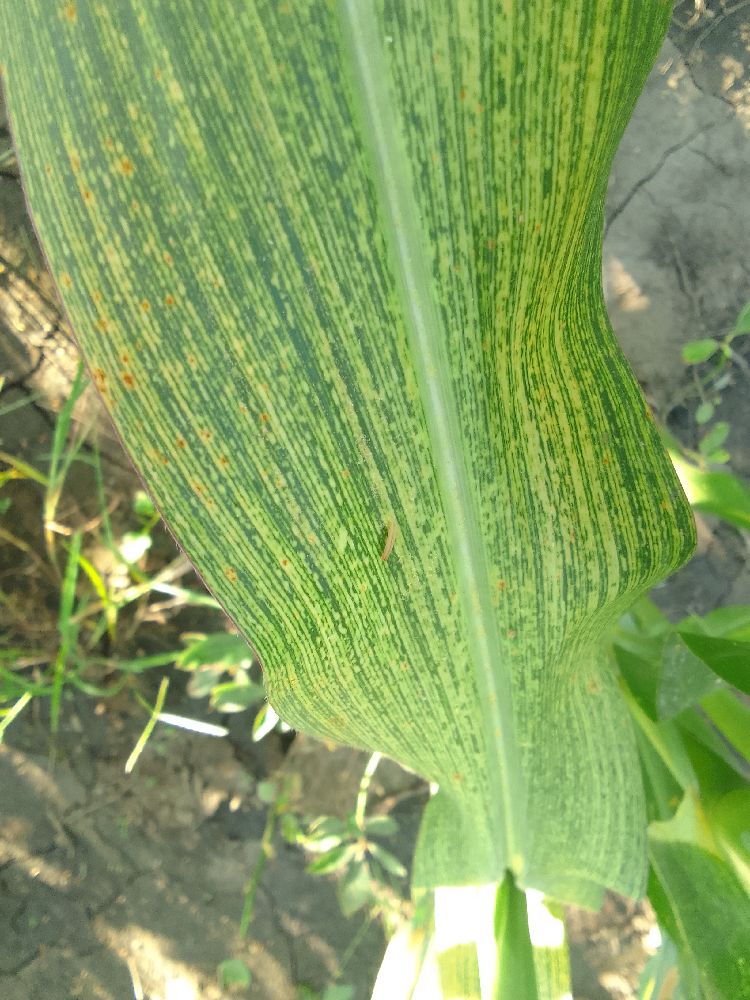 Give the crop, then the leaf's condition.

maize, maize streak virus
